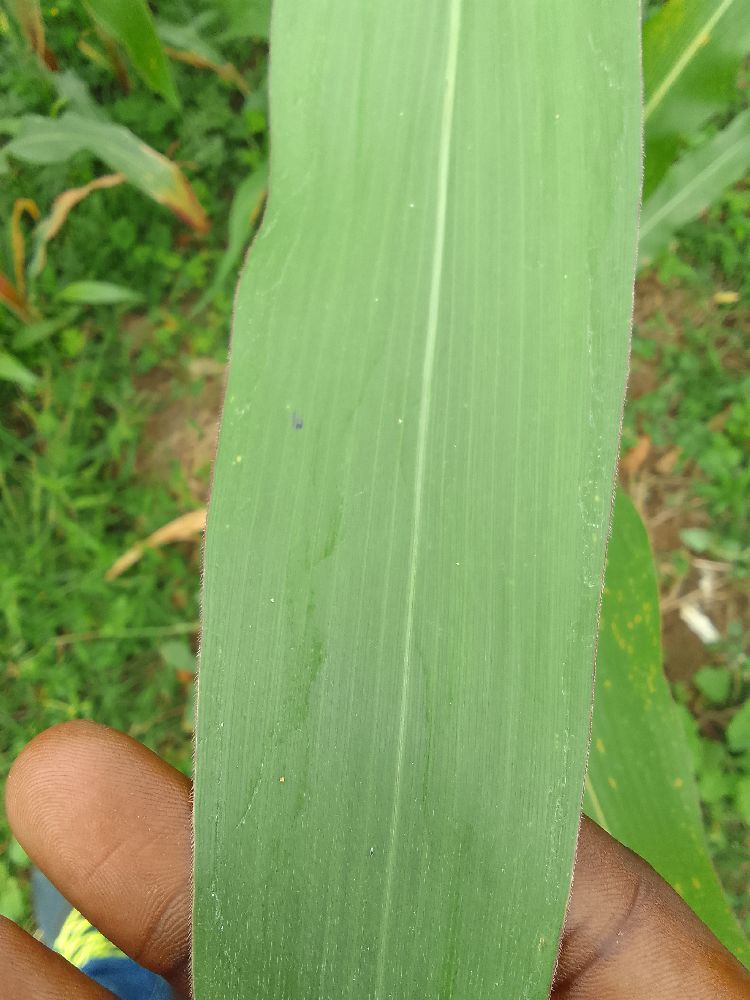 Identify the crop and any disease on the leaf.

maize, healthy
